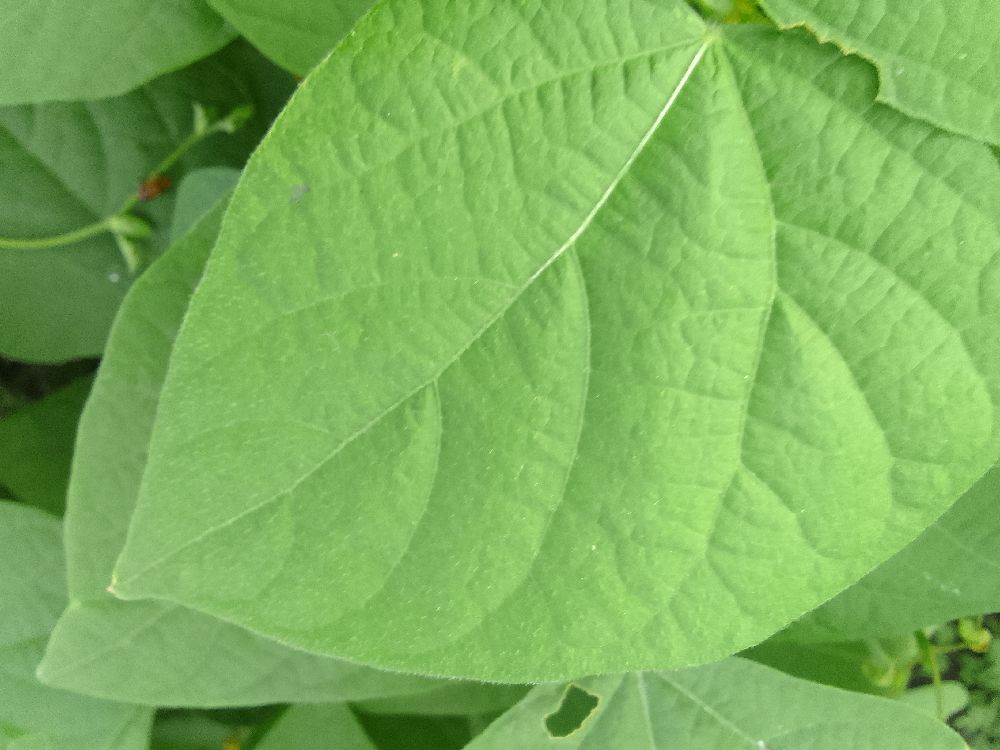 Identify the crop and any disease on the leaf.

common bean, healthy
